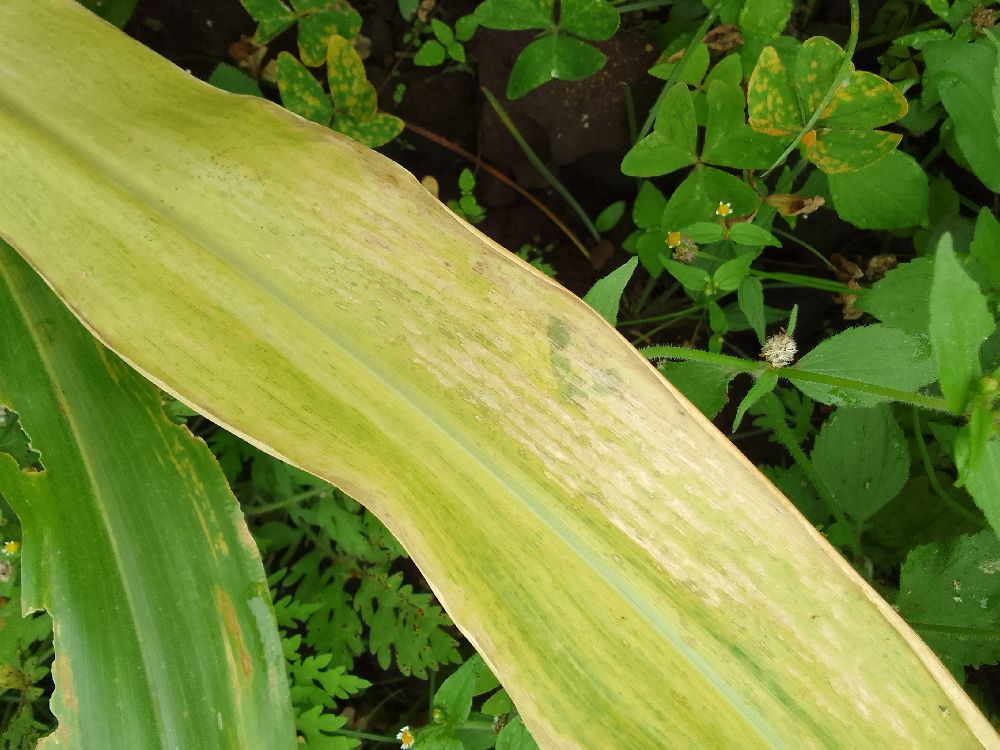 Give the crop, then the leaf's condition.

maize, maize lethal necrosis
